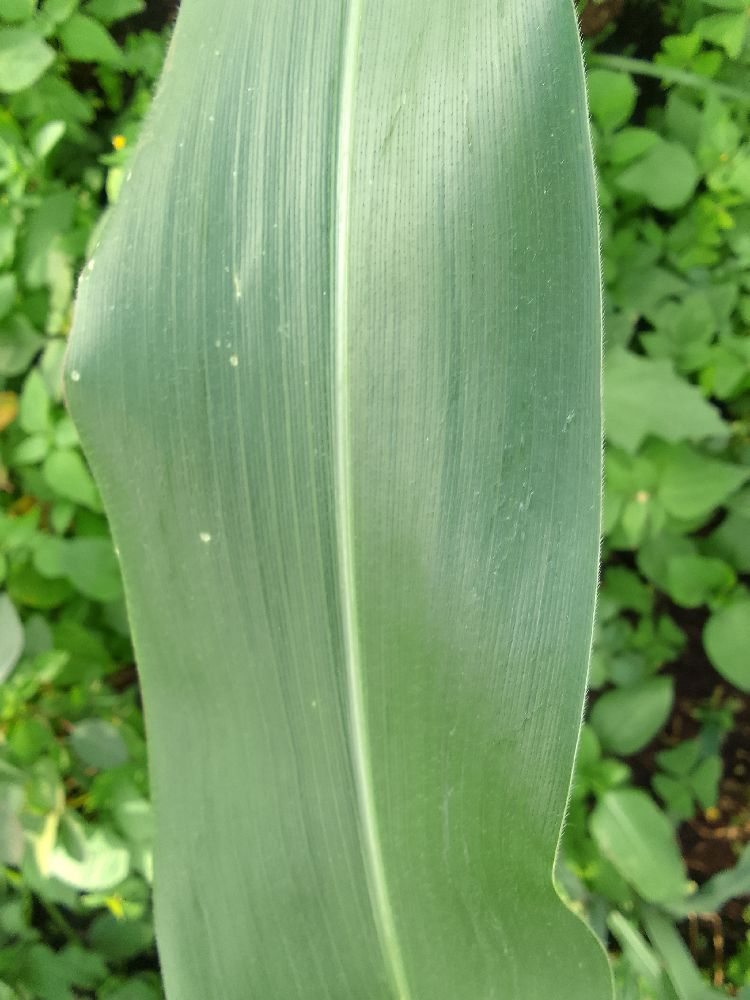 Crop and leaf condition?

maize, healthy
